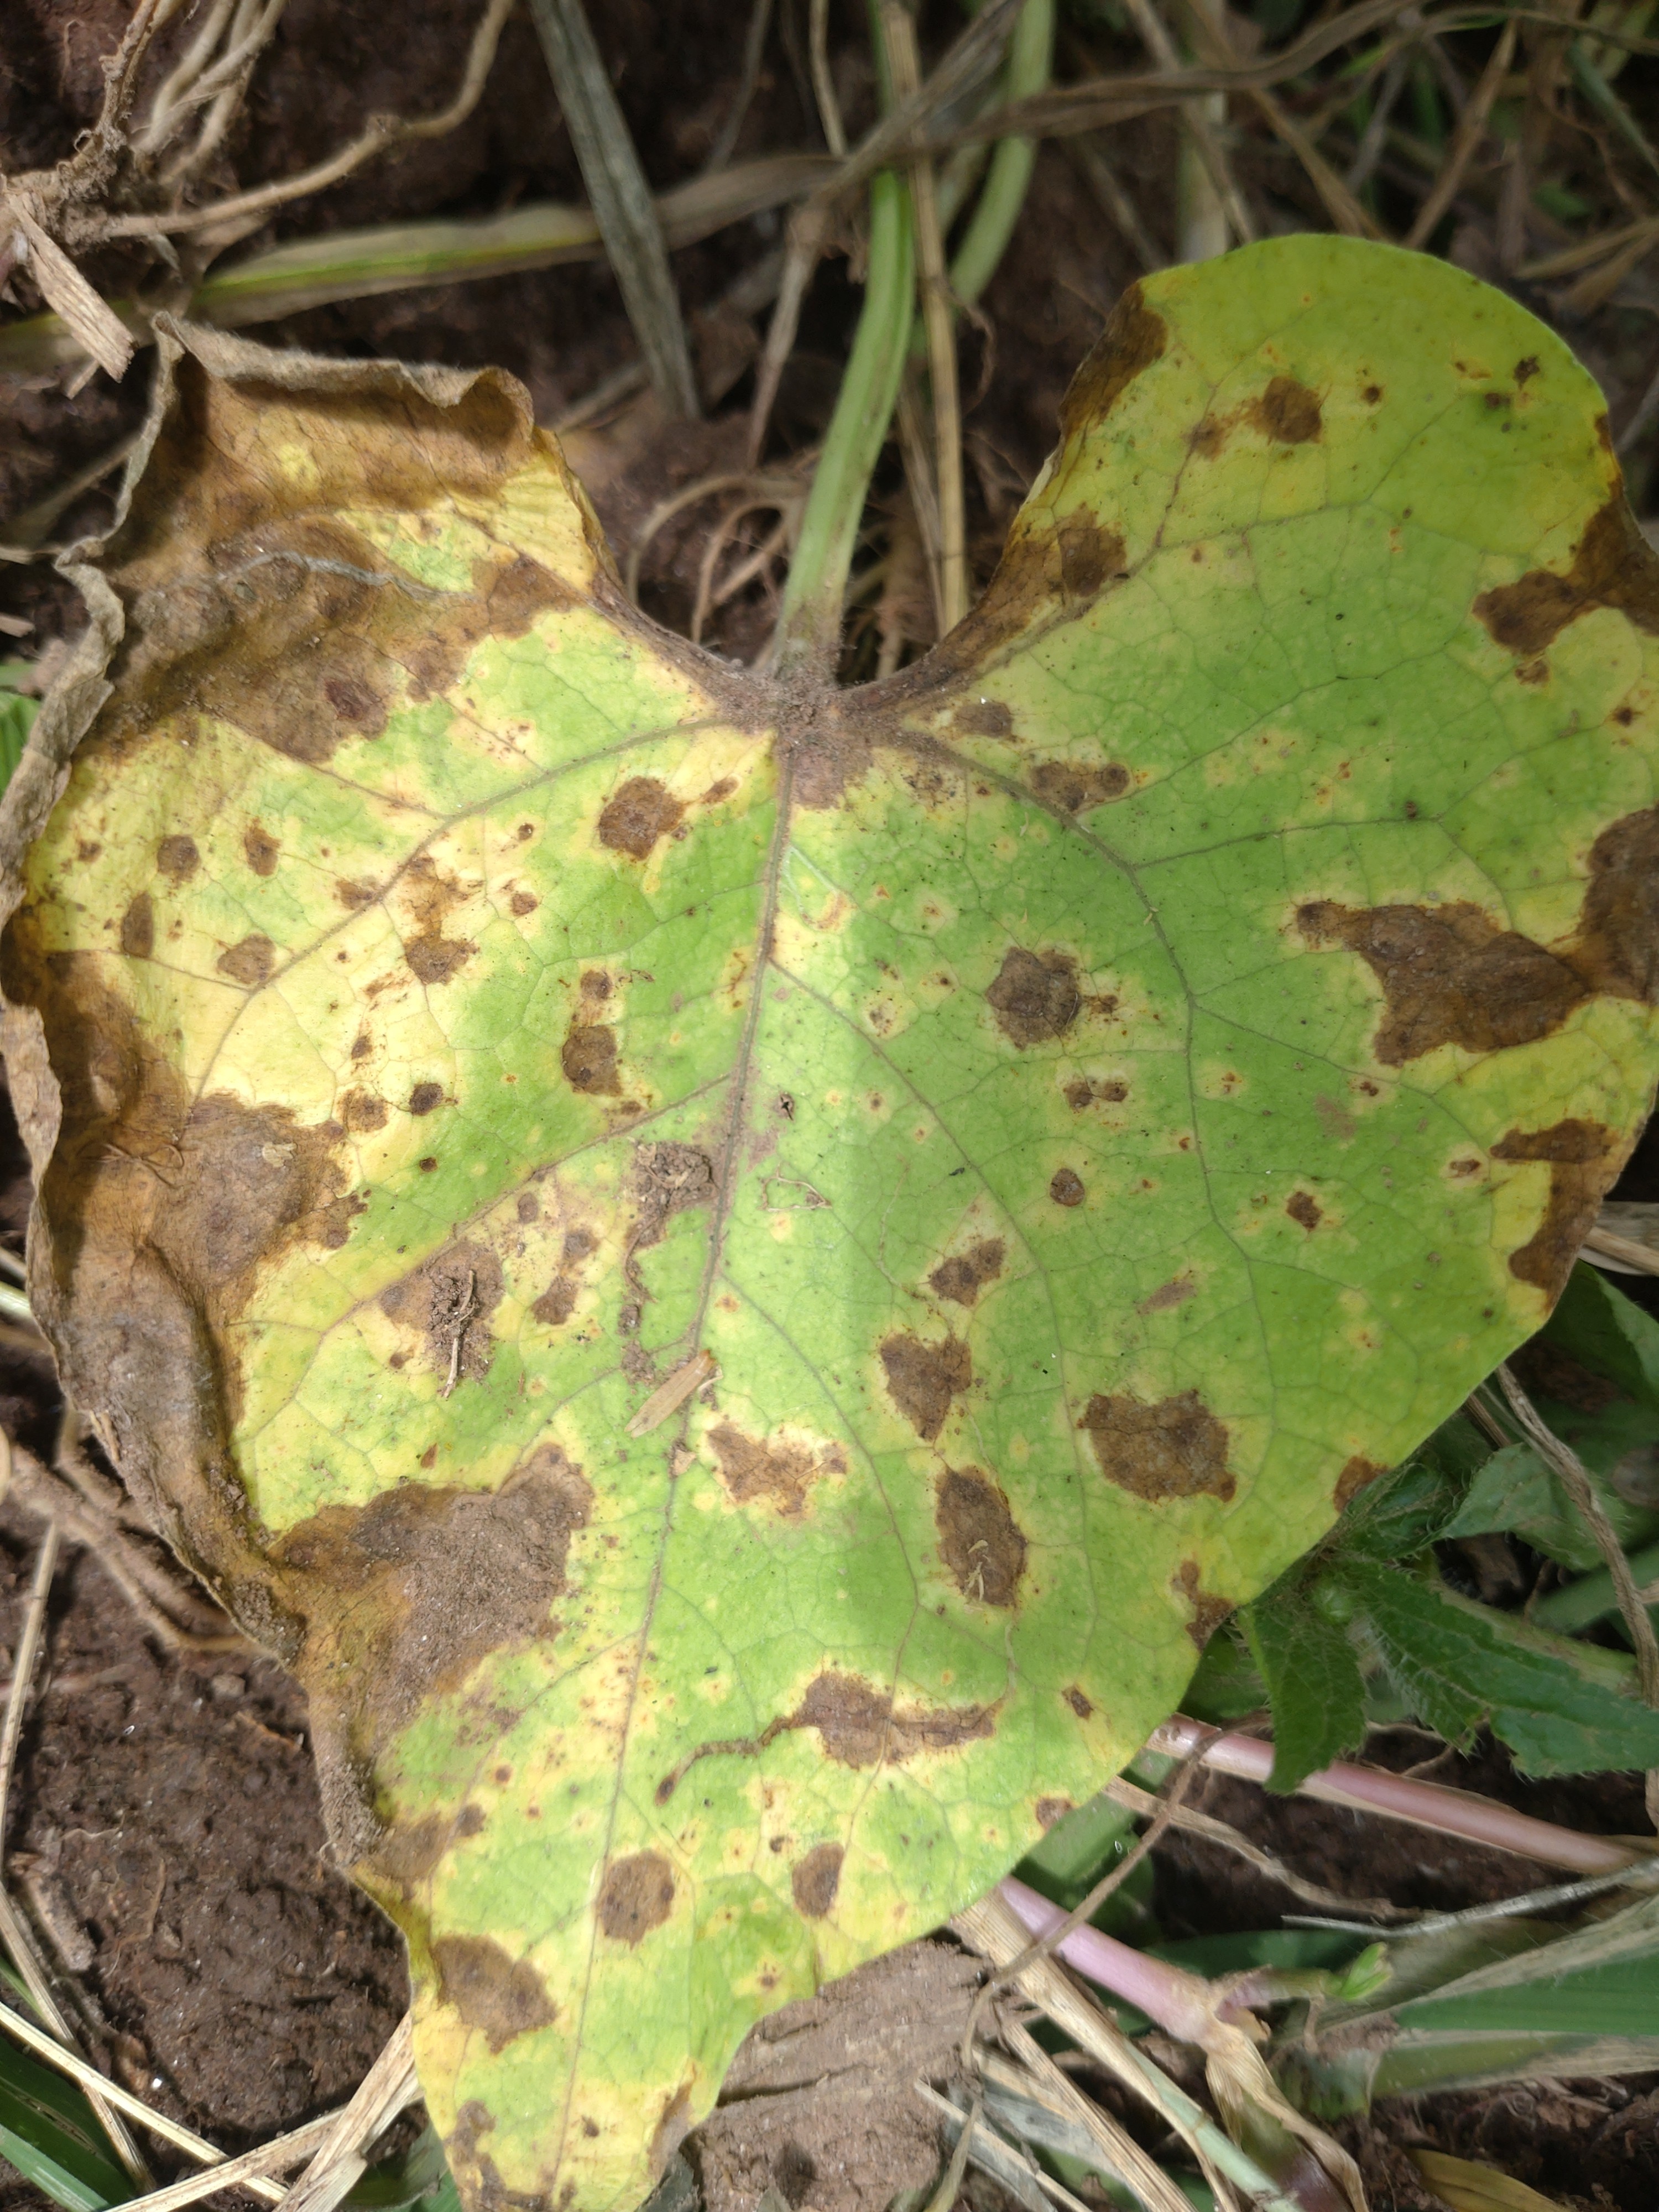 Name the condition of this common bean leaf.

rust
